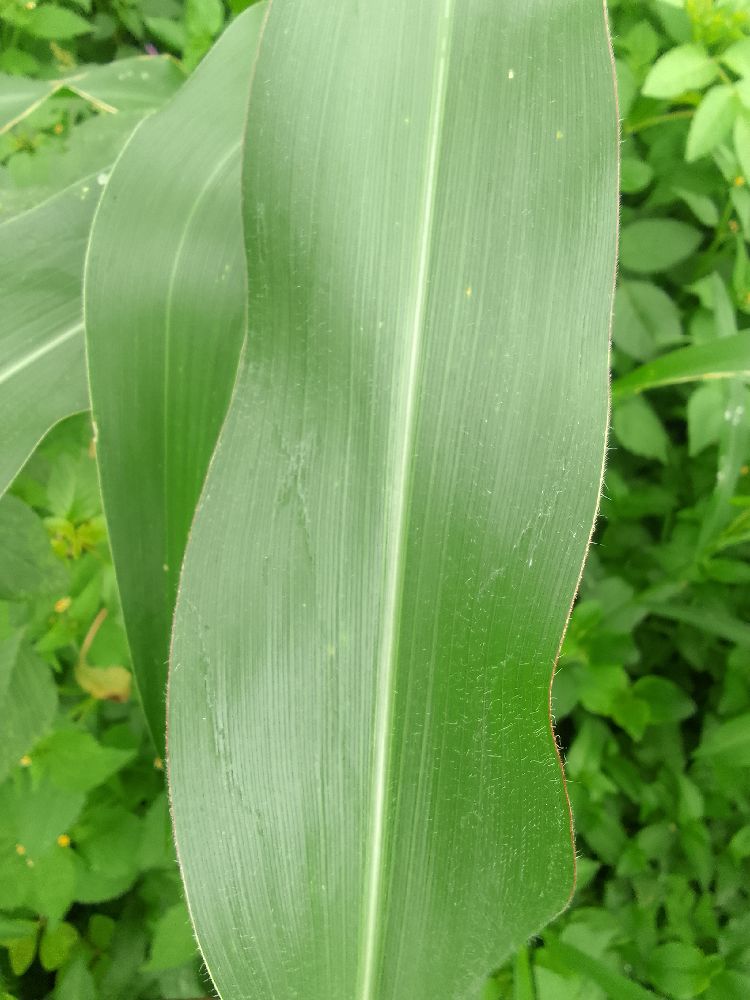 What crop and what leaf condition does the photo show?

maize, healthy
